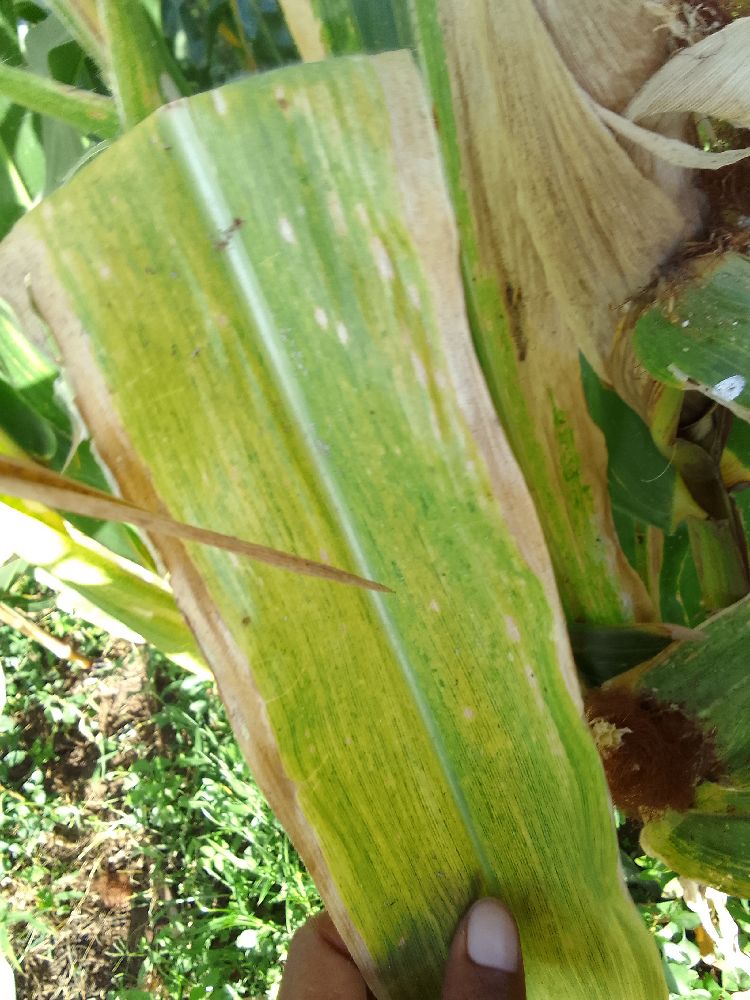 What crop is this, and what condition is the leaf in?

maize, maize lethal necrosis
